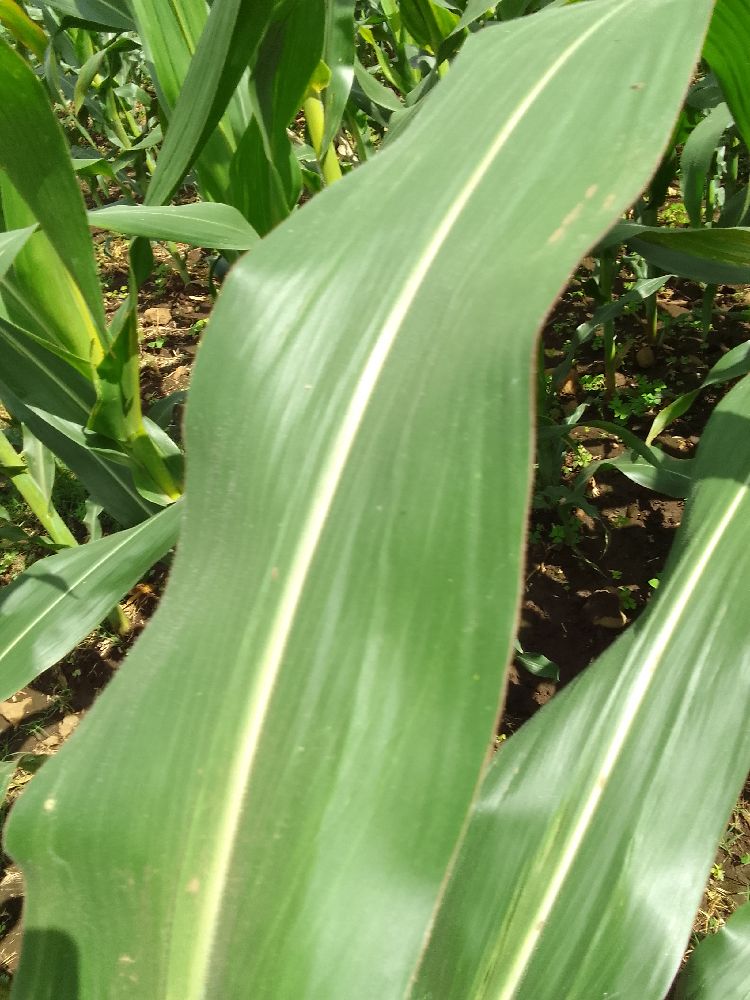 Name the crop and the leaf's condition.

maize, healthy
